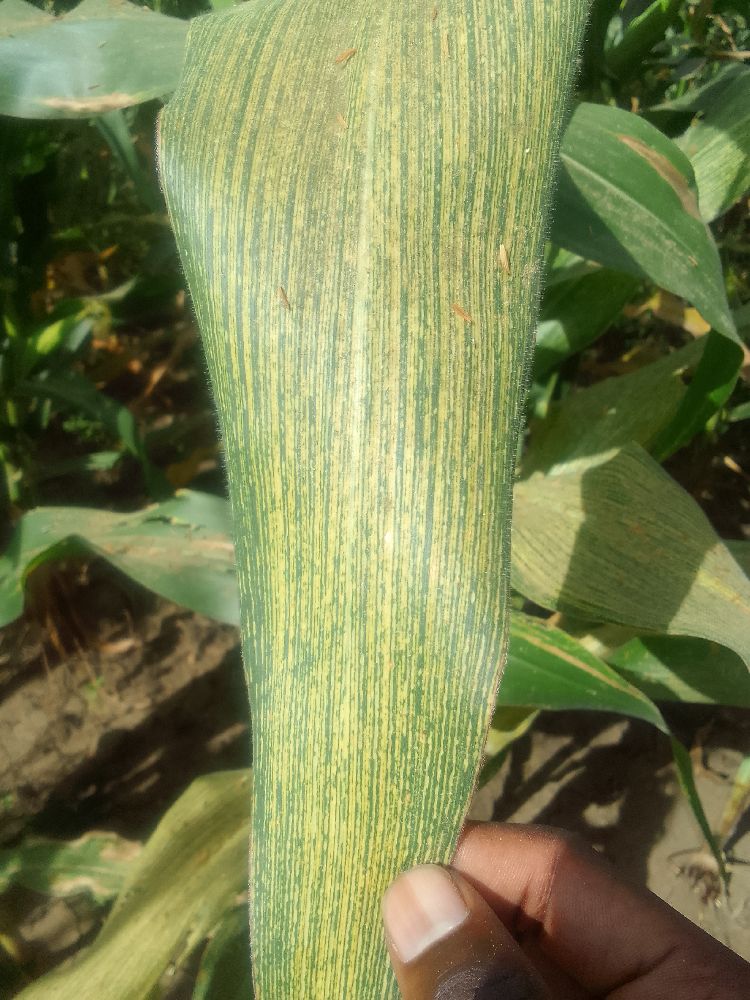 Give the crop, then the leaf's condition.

maize, maize streak virus
